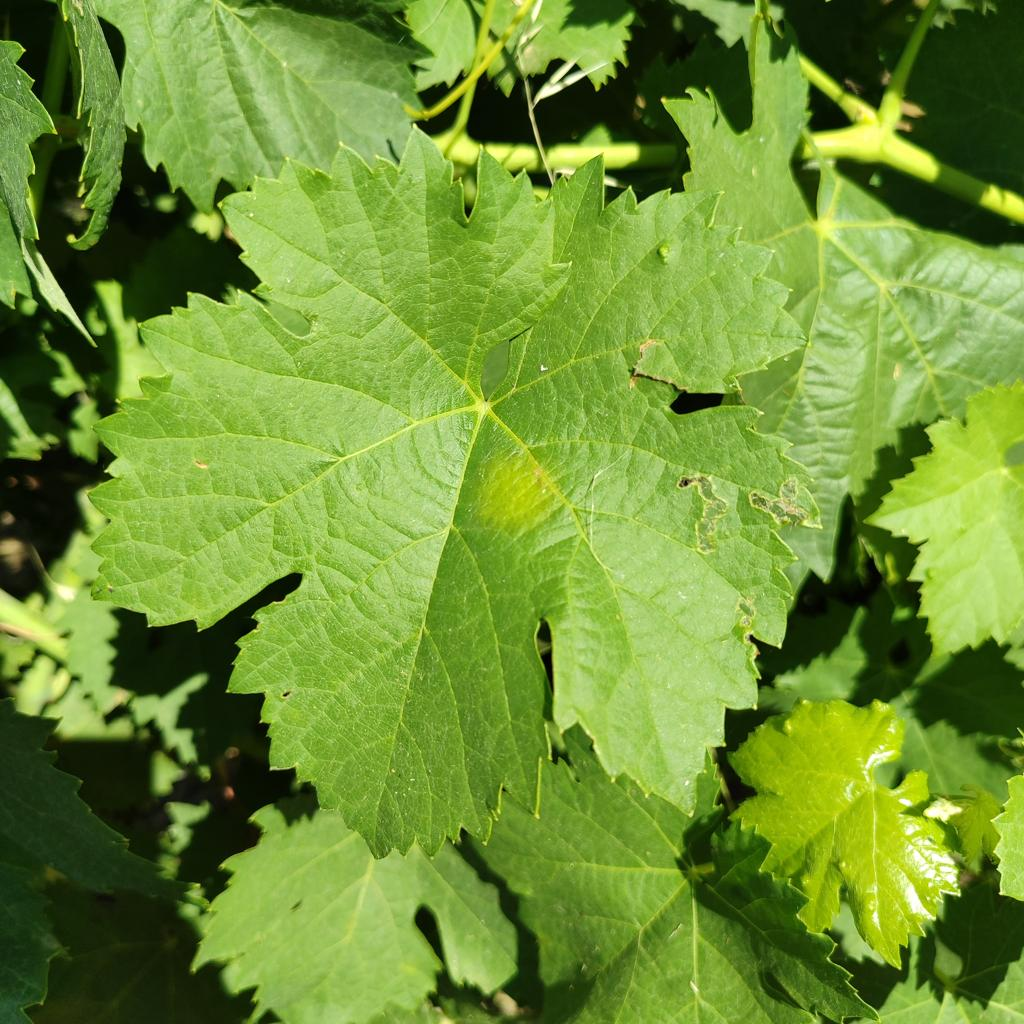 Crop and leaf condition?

grapevine, downy mildew
